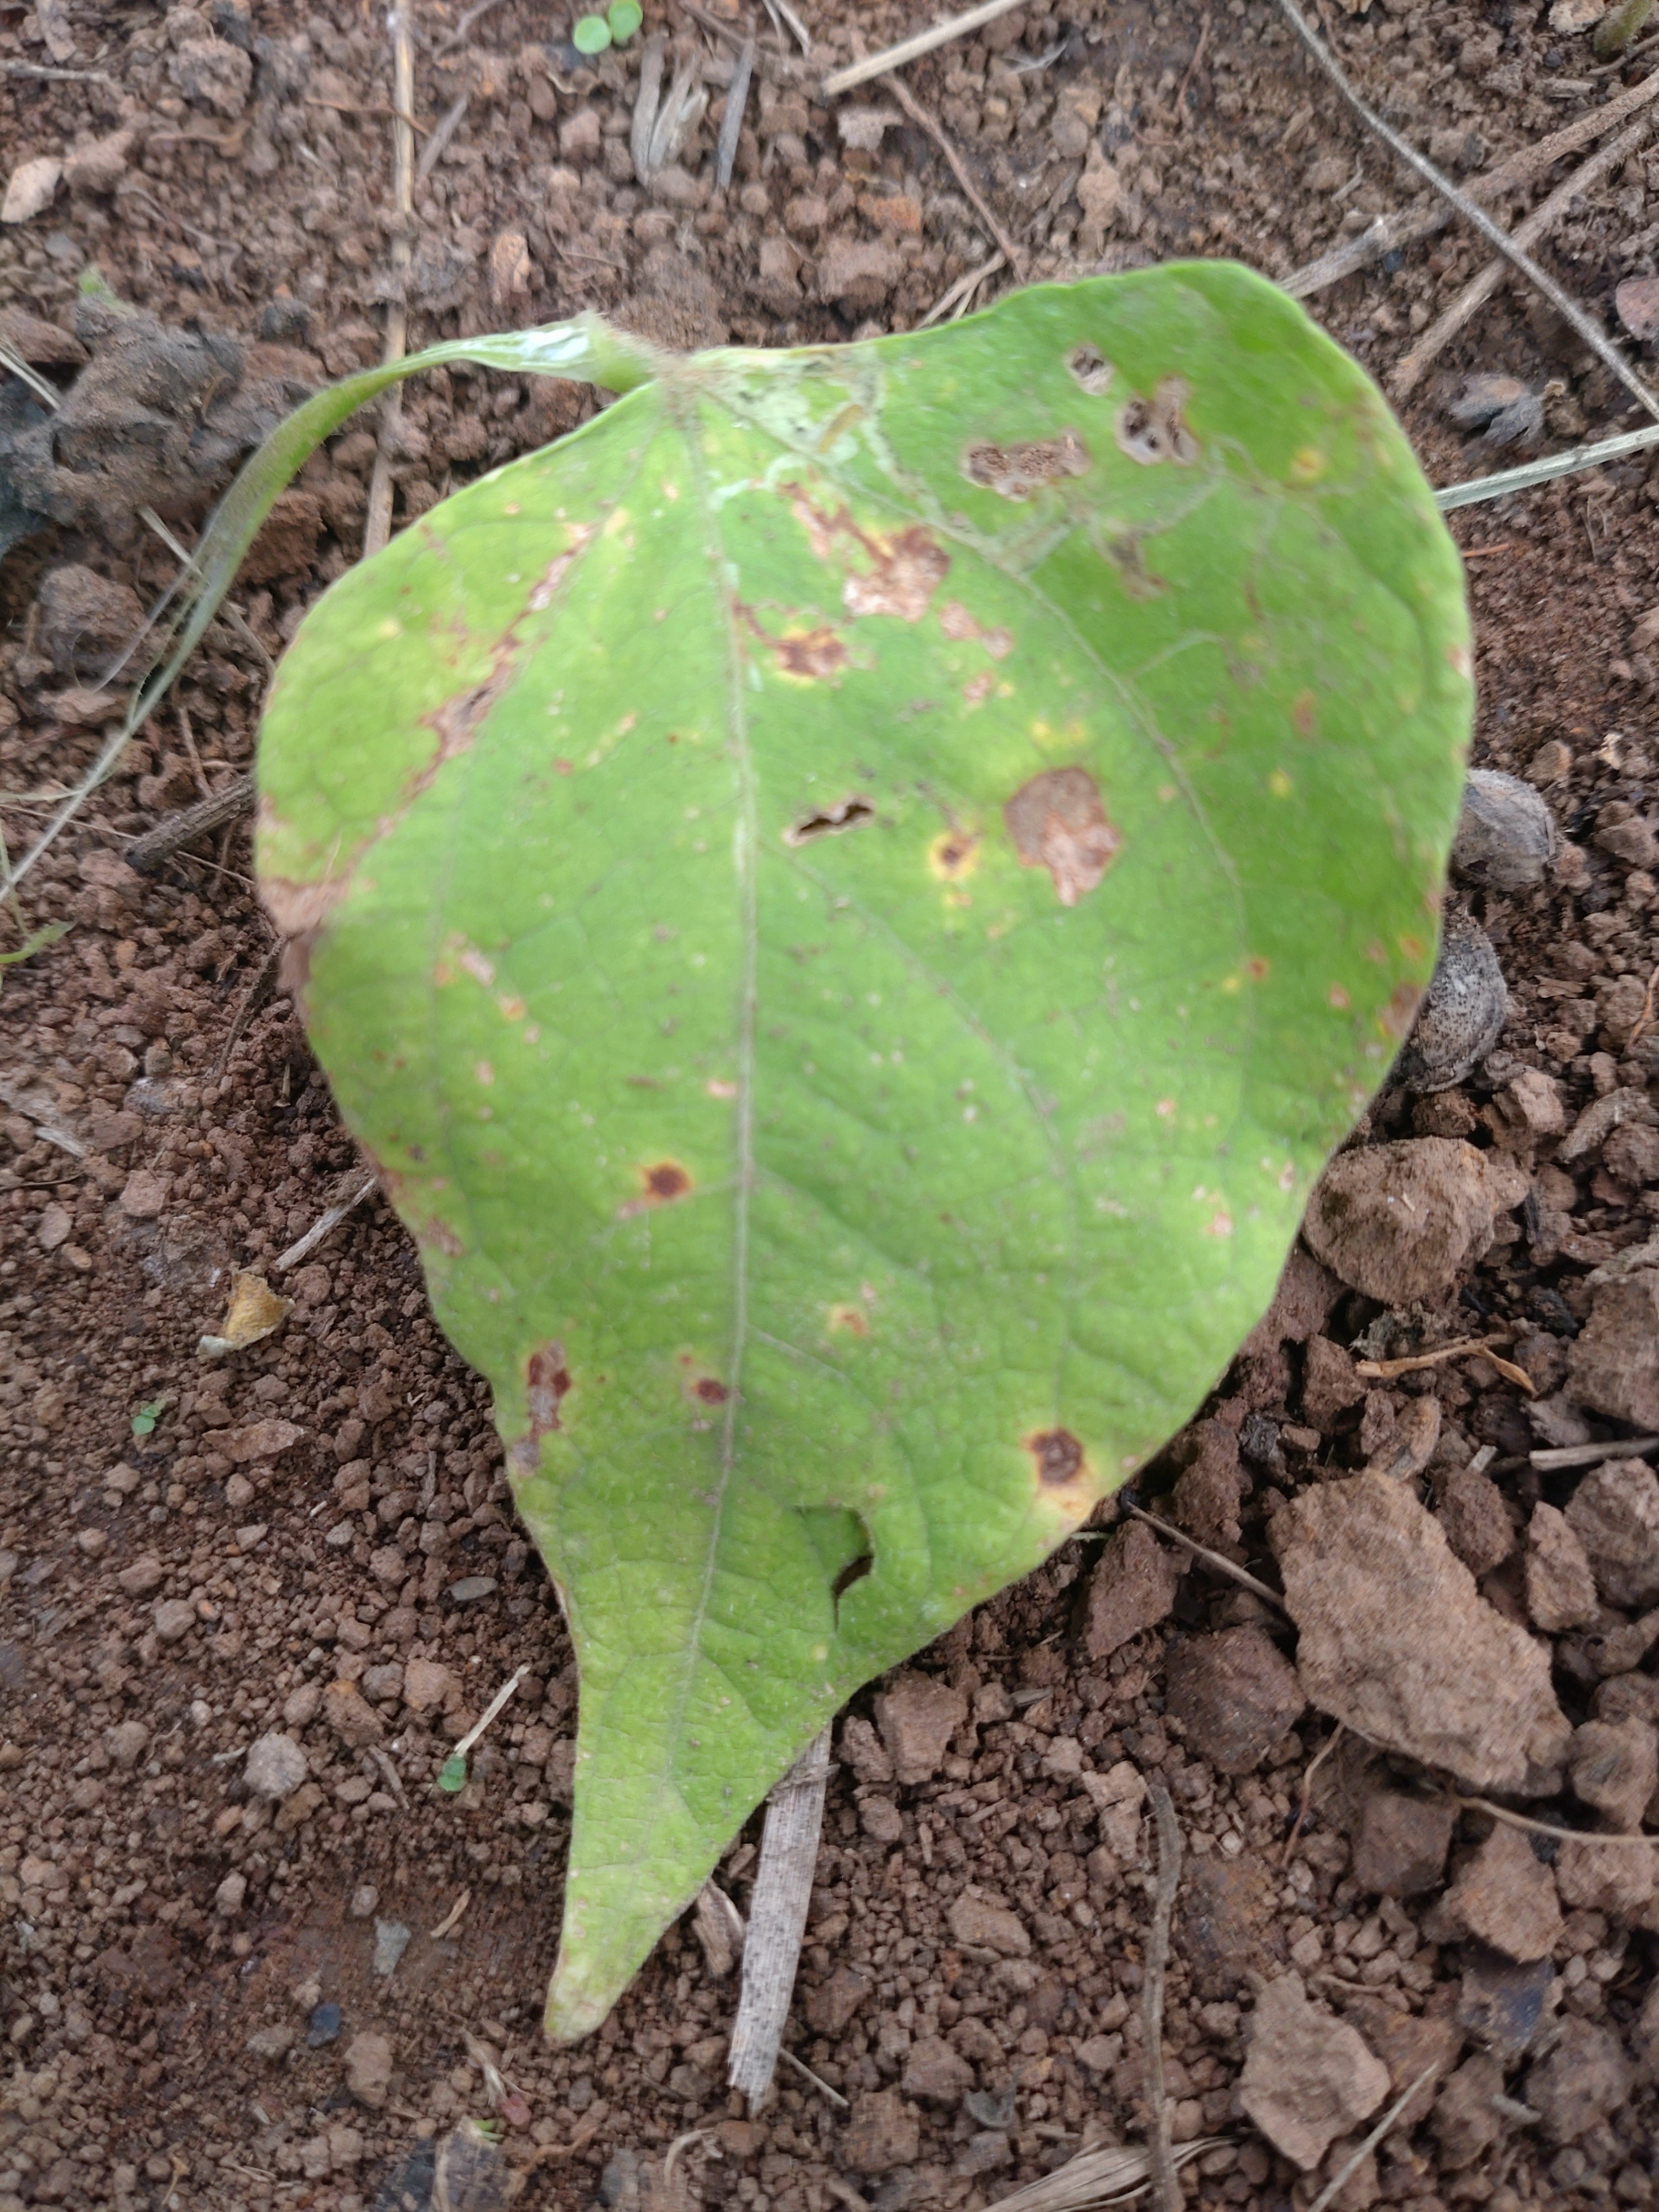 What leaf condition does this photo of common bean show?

rust
